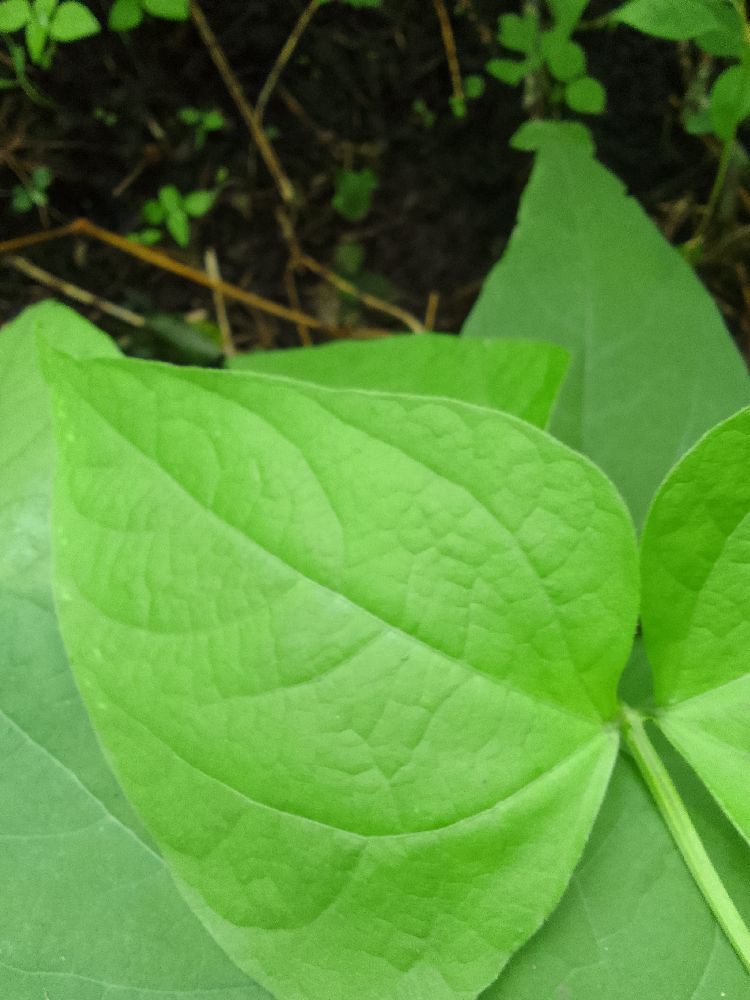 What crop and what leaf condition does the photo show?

common bean, healthy
